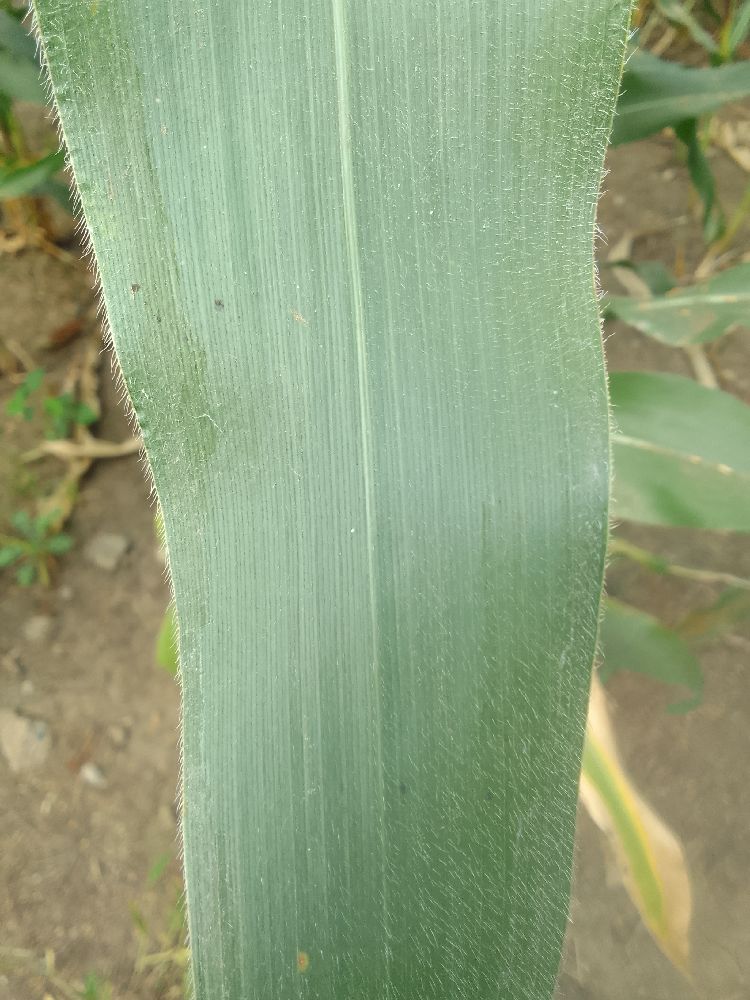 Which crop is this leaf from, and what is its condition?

maize, healthy
